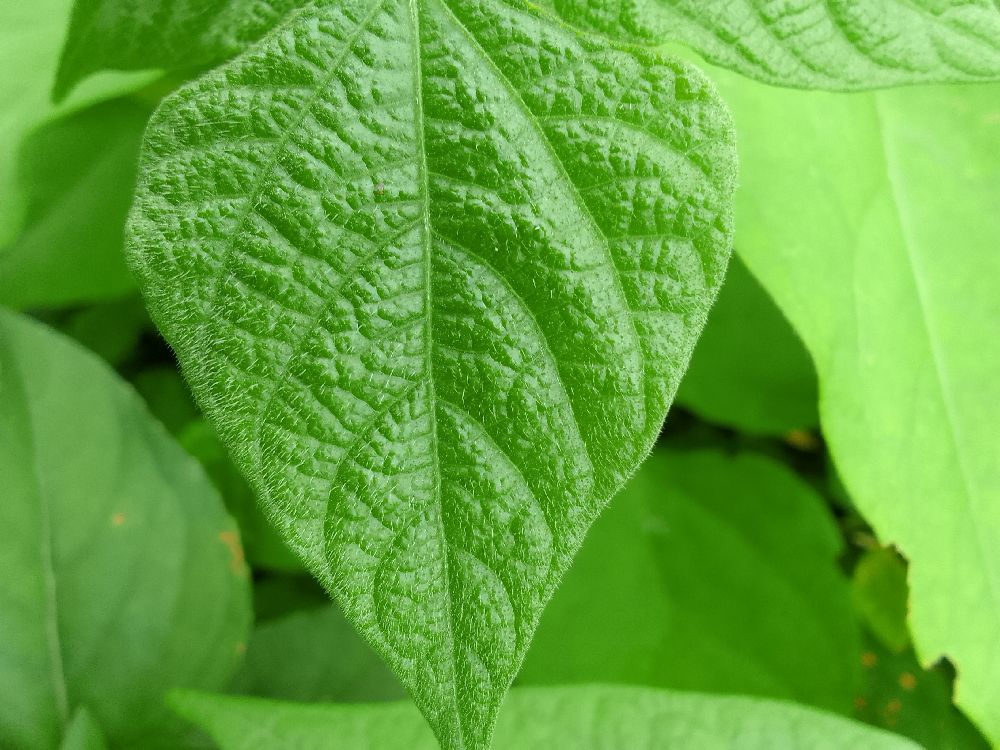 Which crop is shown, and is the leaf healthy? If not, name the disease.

common bean, healthy
